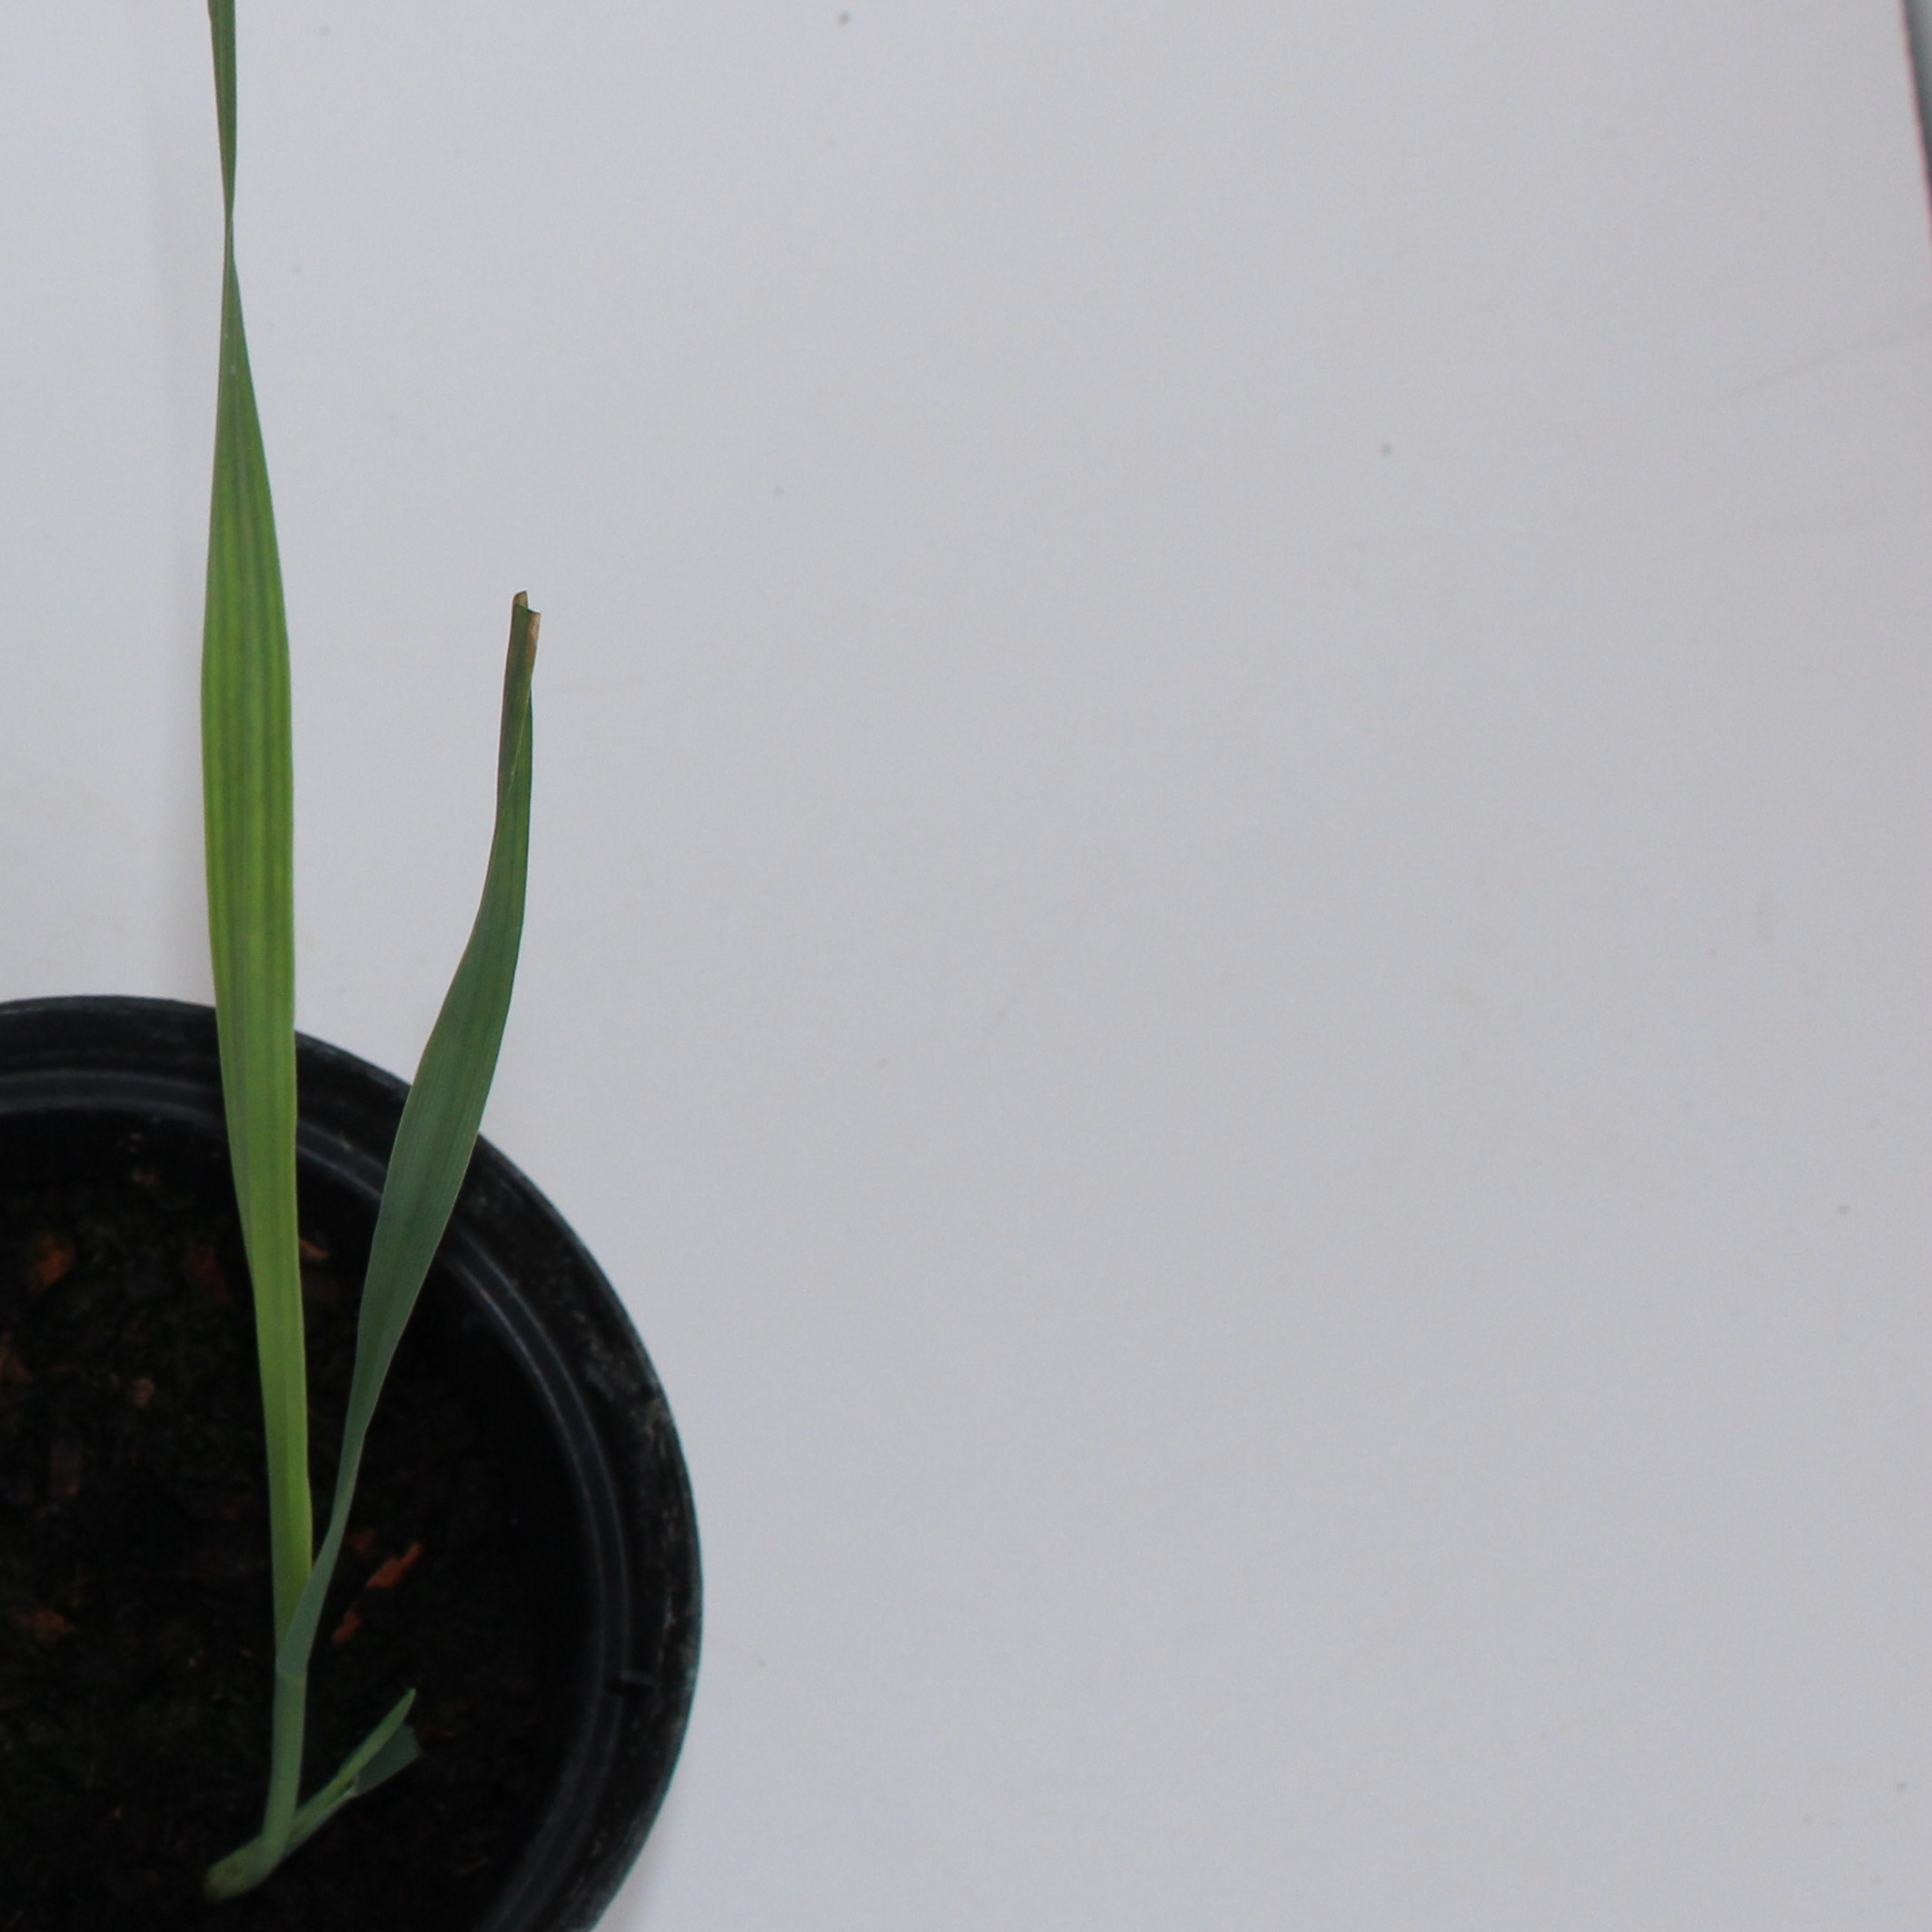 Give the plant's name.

Avena sterilis
